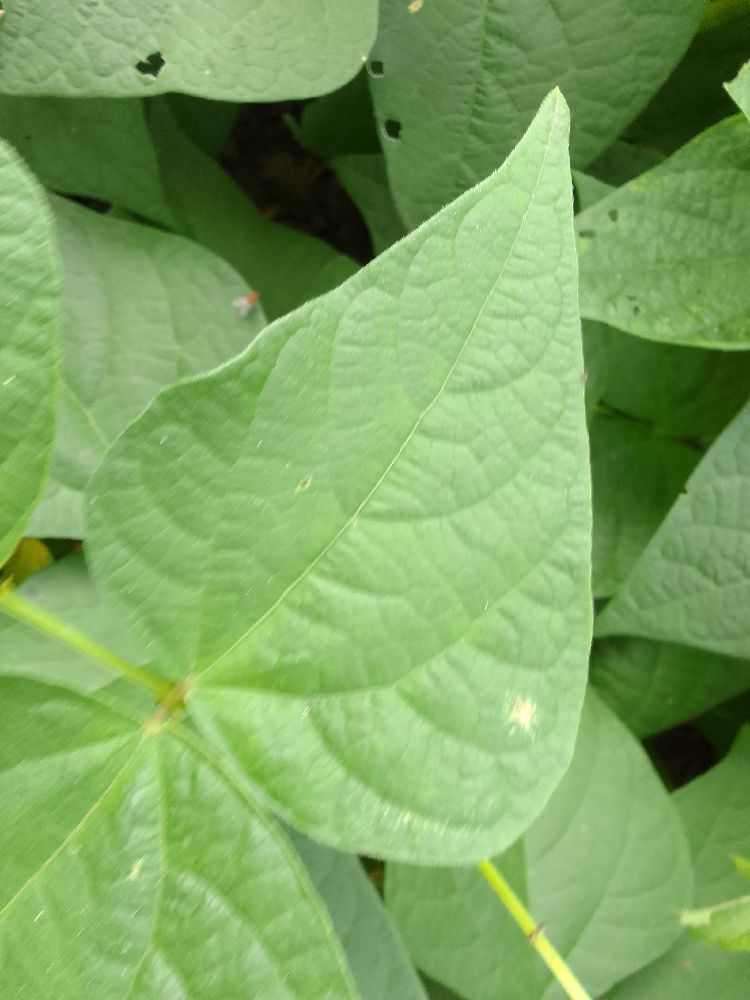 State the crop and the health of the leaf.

common bean, healthy
